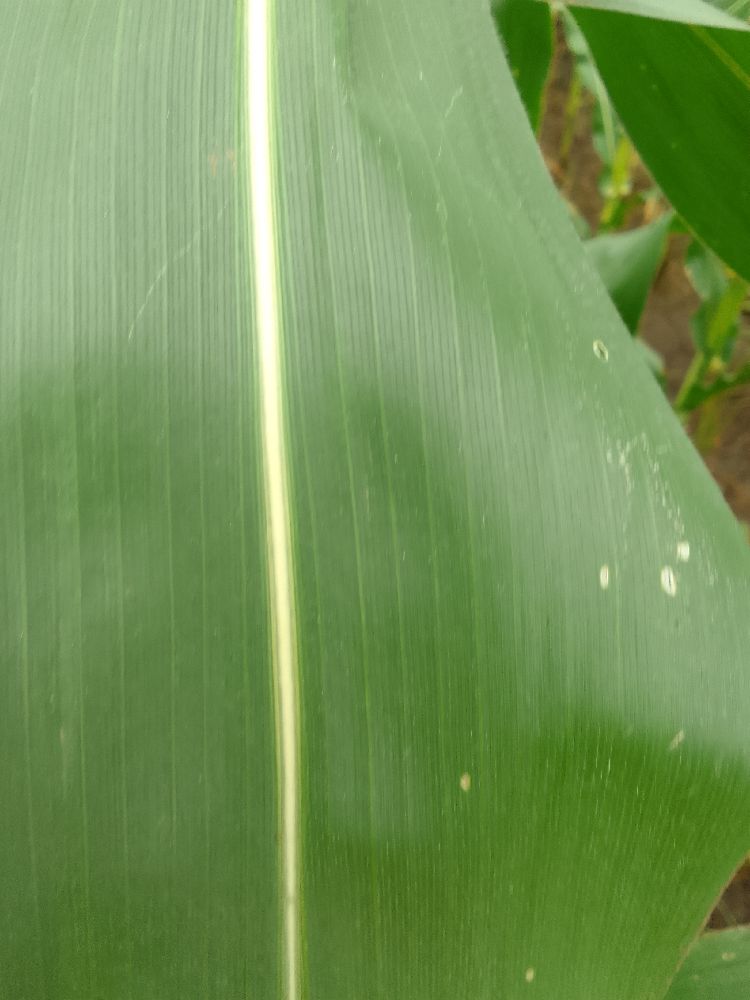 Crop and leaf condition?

maize, healthy
